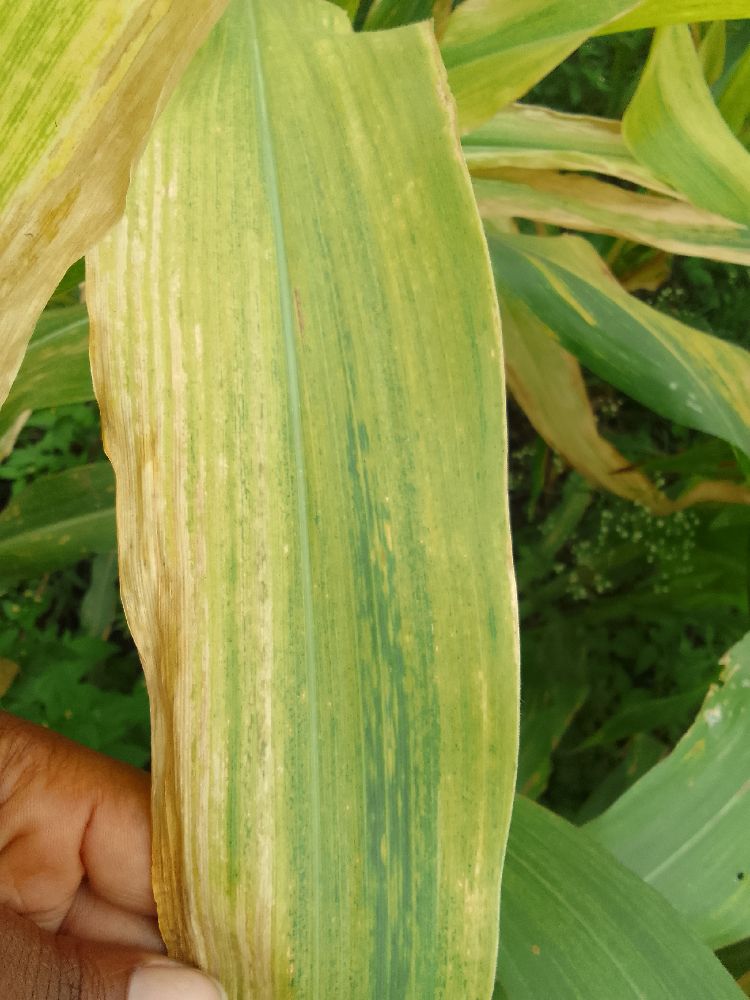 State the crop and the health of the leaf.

maize, maize lethal necrosis
